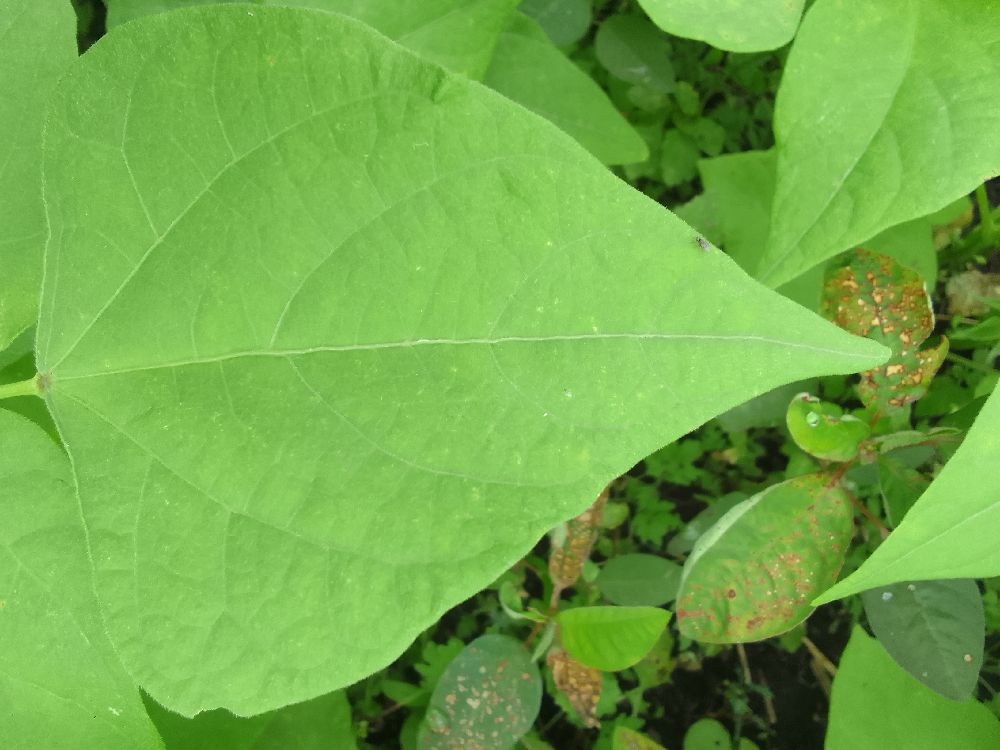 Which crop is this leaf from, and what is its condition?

common bean, healthy
